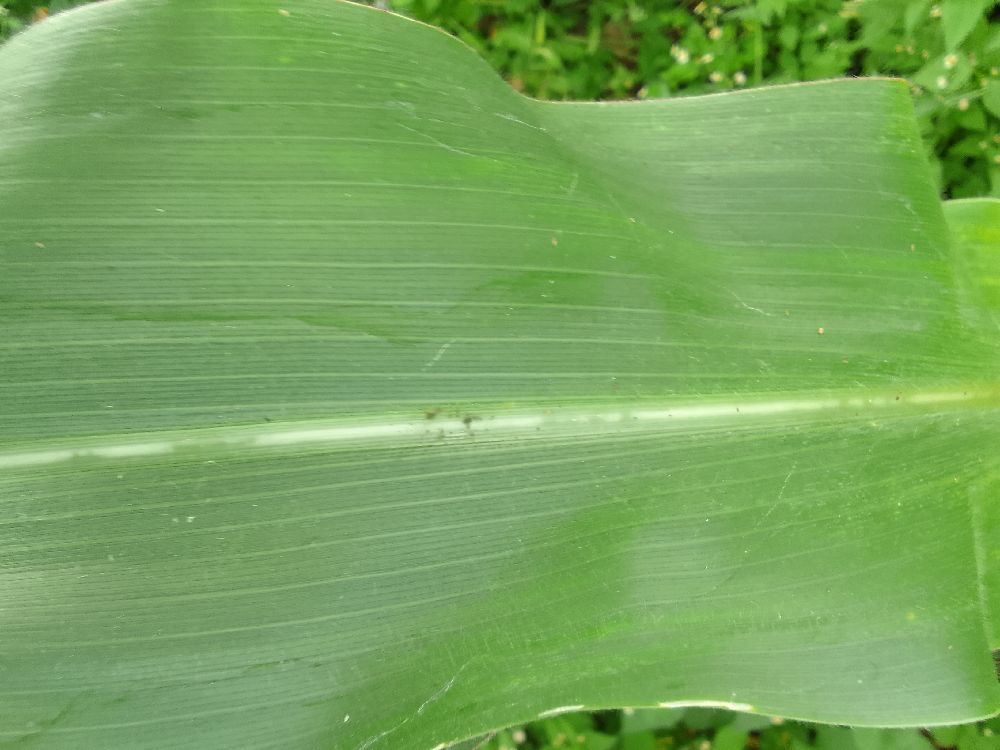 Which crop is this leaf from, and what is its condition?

maize, healthy
